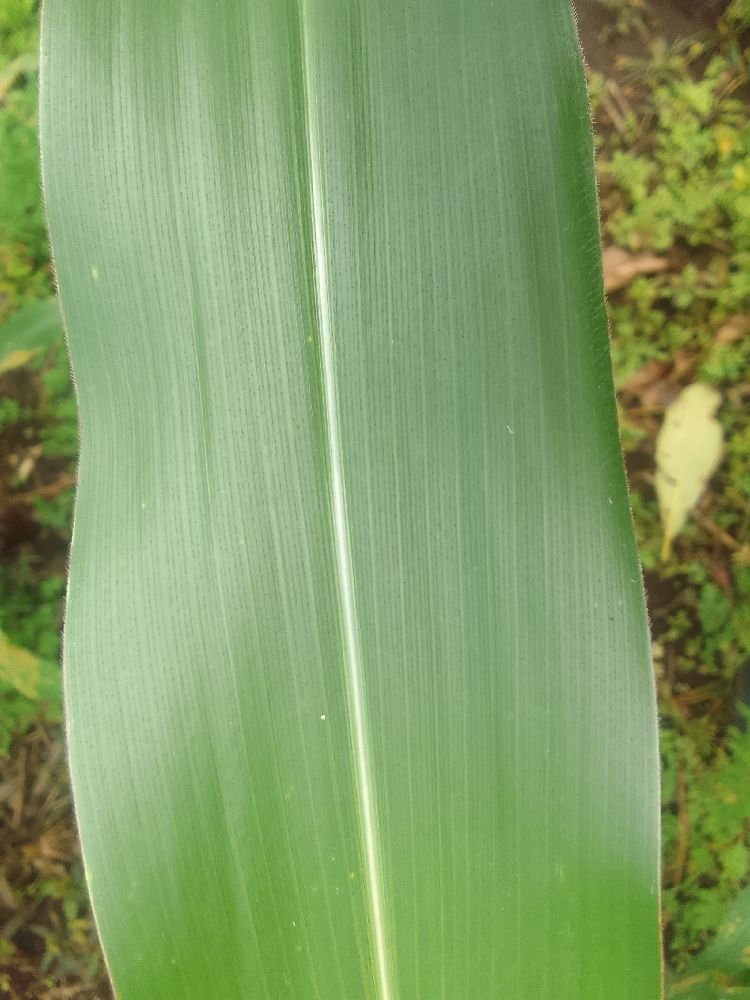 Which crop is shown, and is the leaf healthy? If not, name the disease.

maize, healthy
